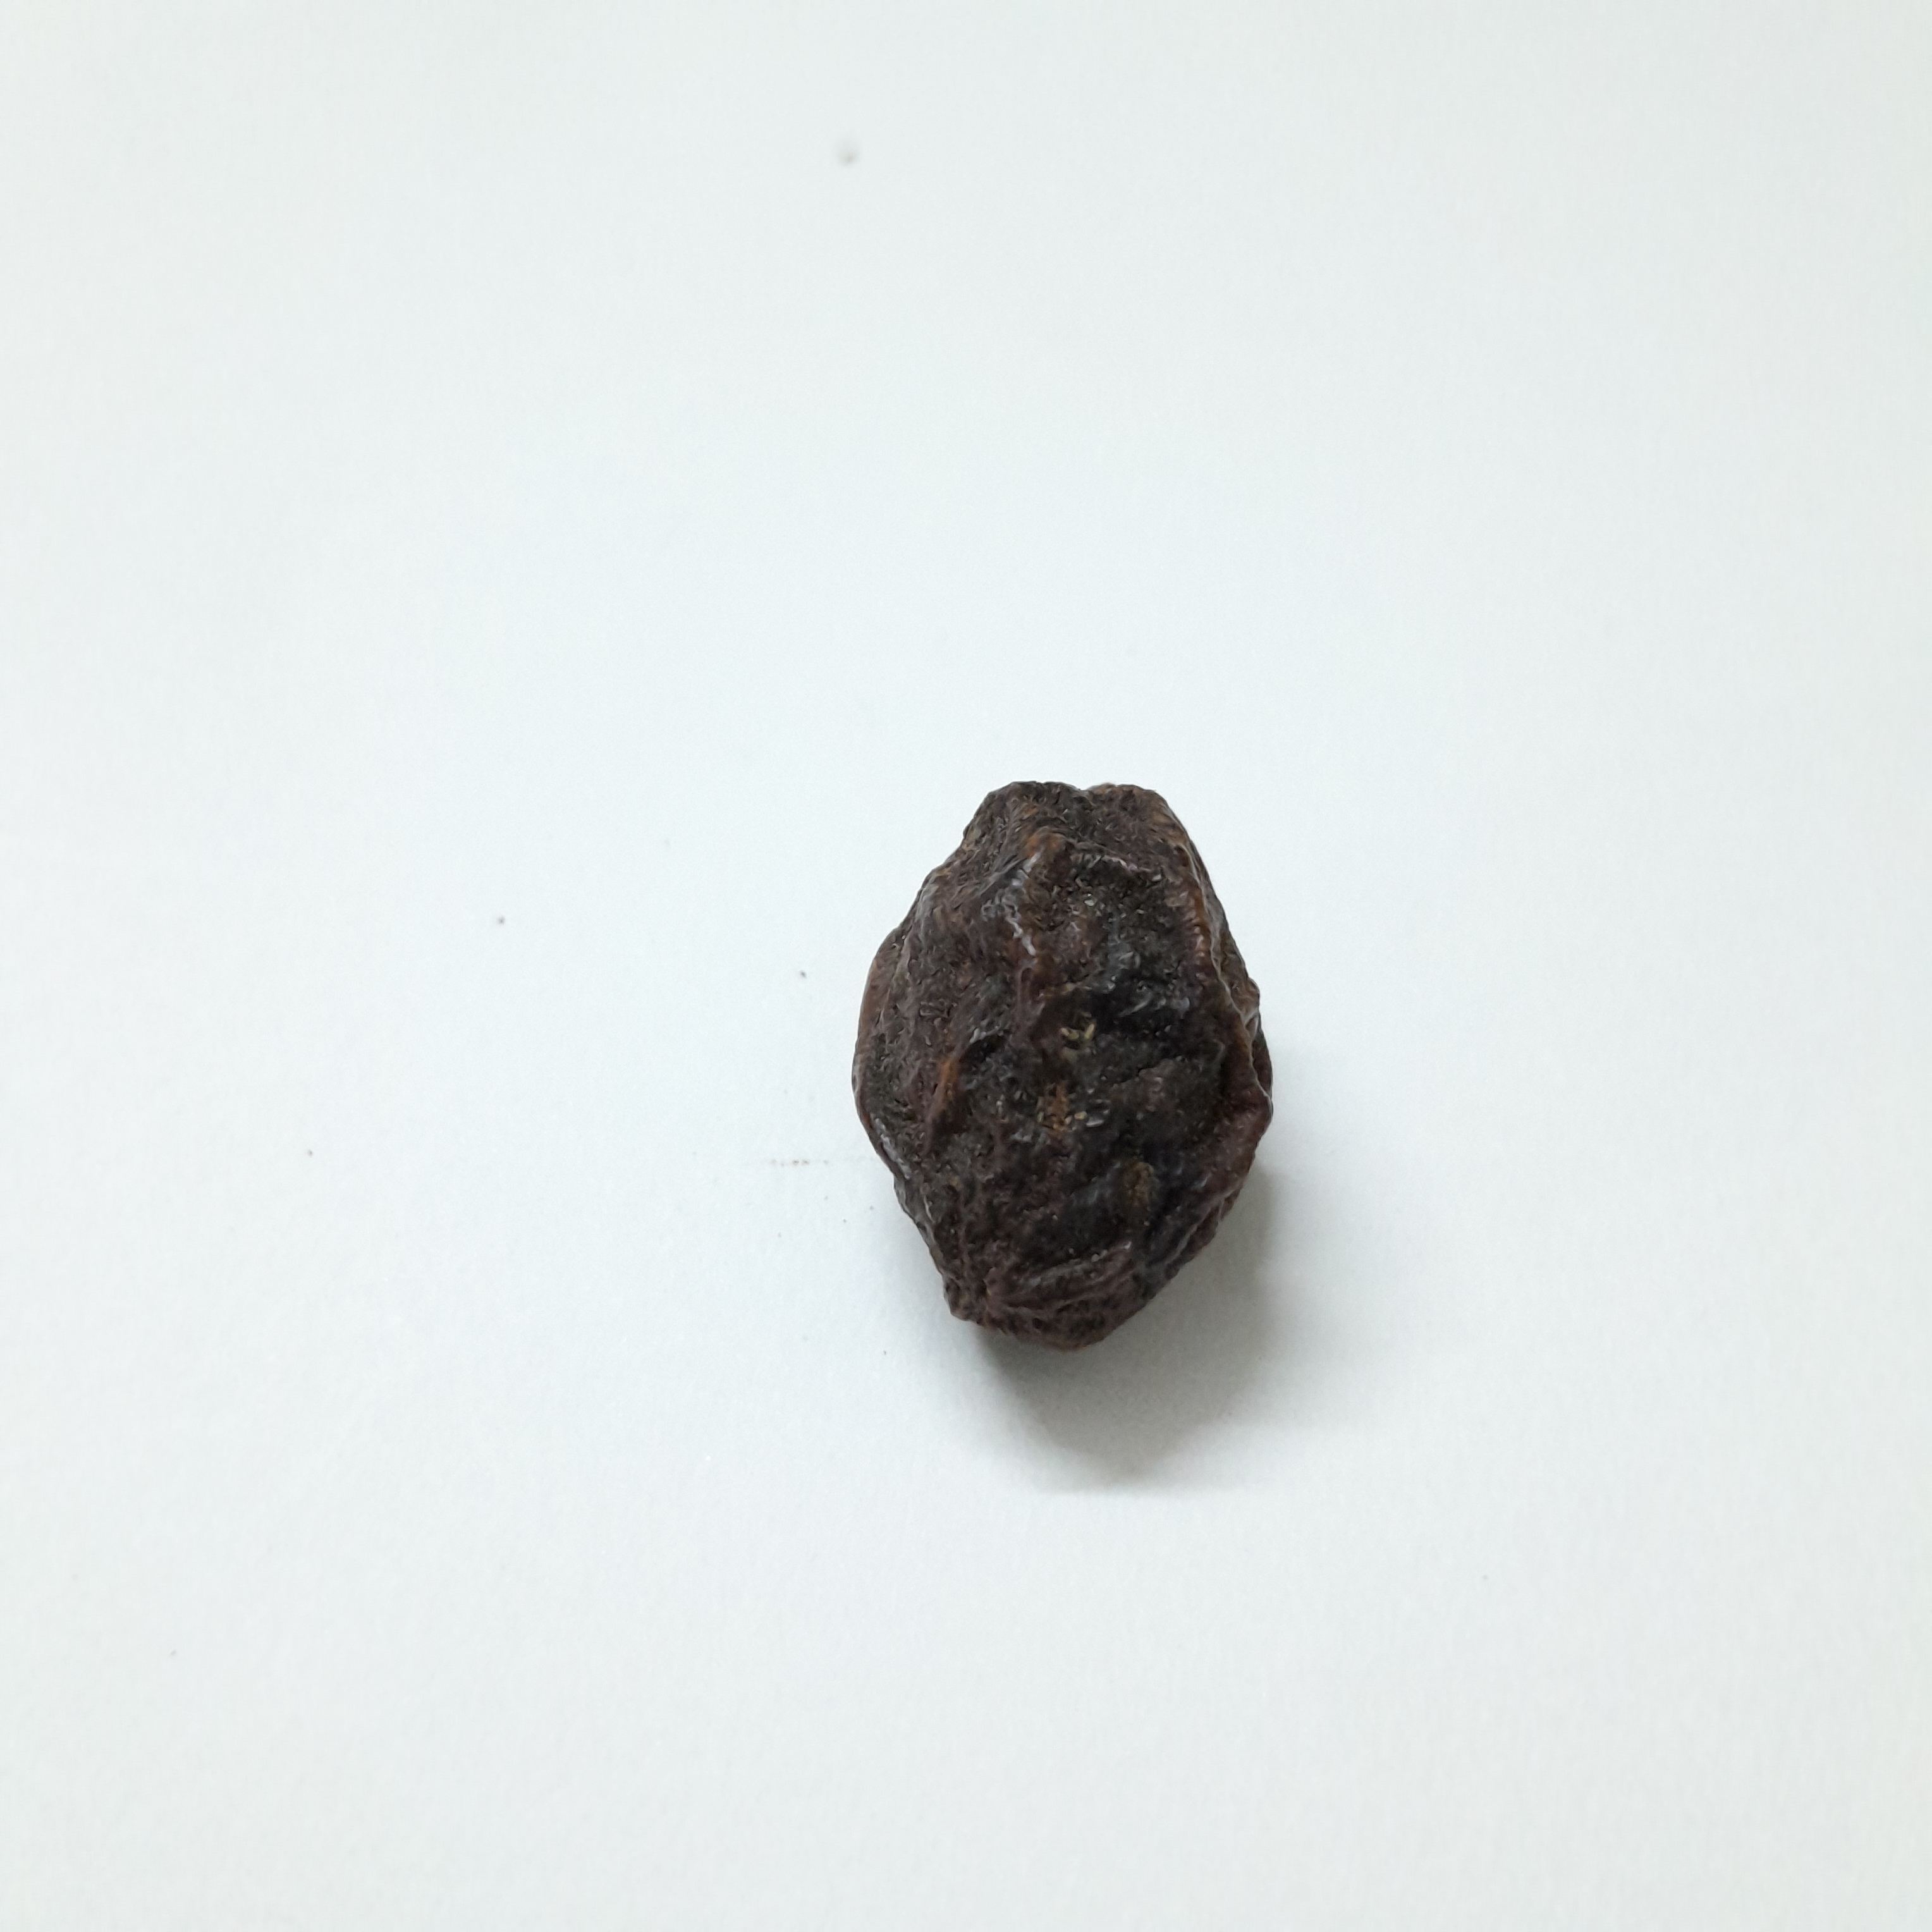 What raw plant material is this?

kadukharik
